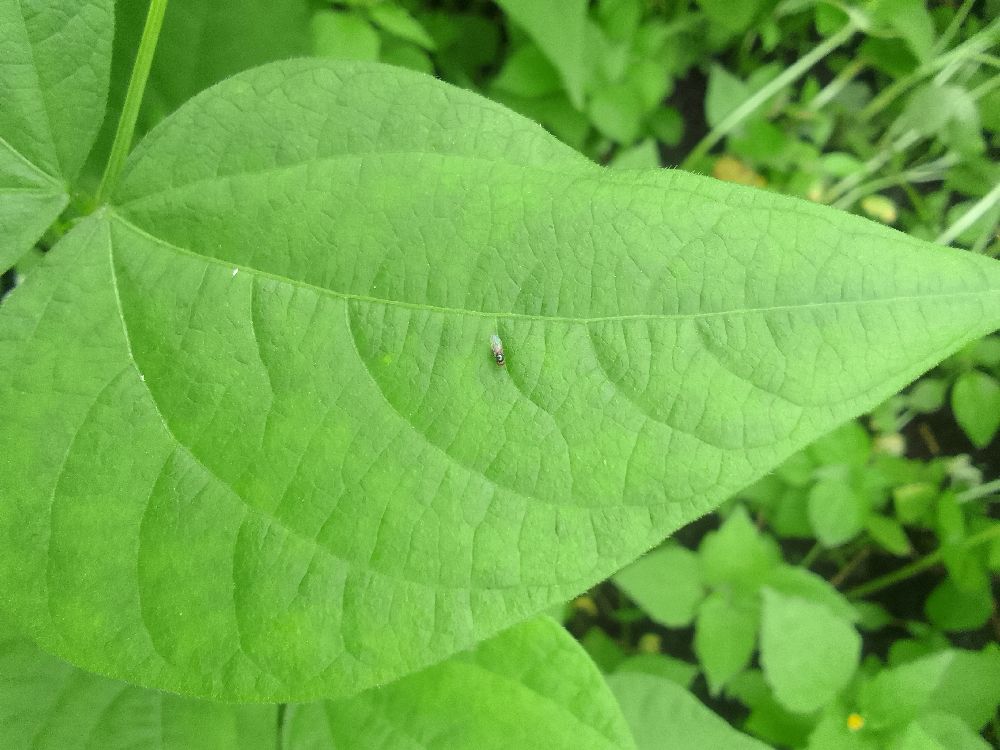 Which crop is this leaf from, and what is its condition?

common bean, healthy
